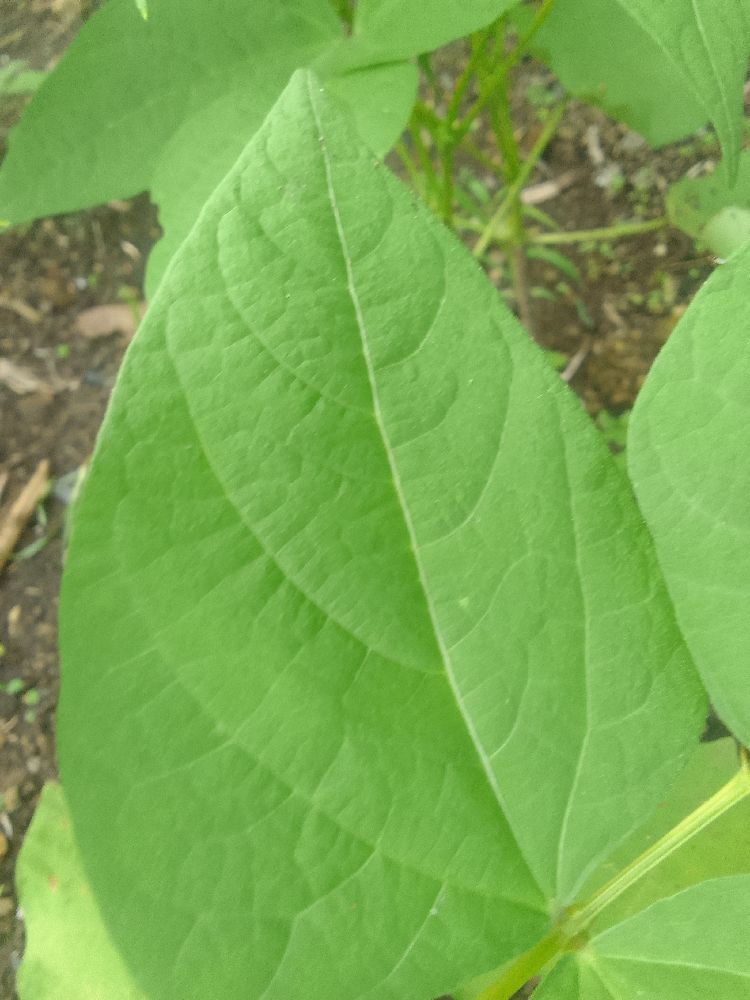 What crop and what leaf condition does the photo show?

common bean, healthy
